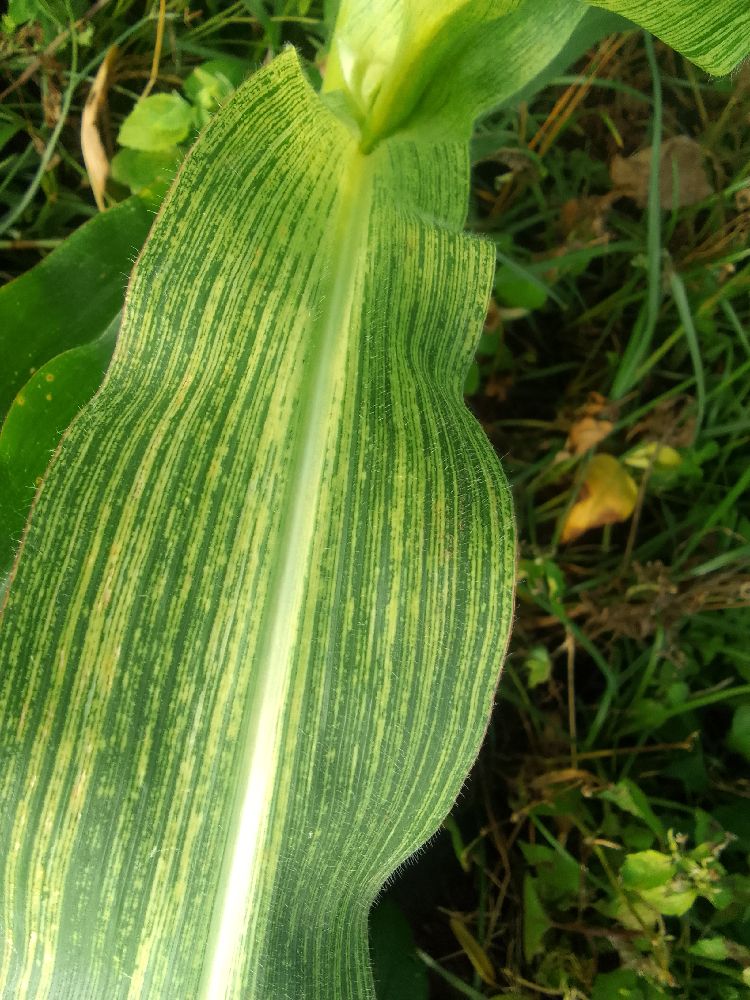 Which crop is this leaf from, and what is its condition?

maize, maize streak virus
